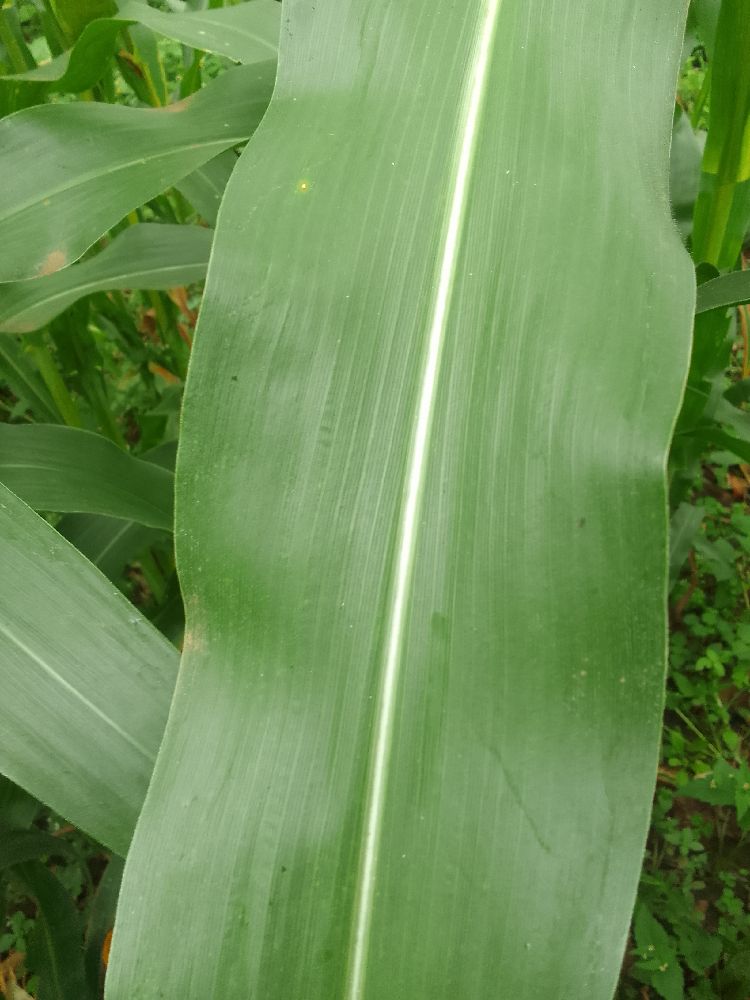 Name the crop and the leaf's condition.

maize, healthy
